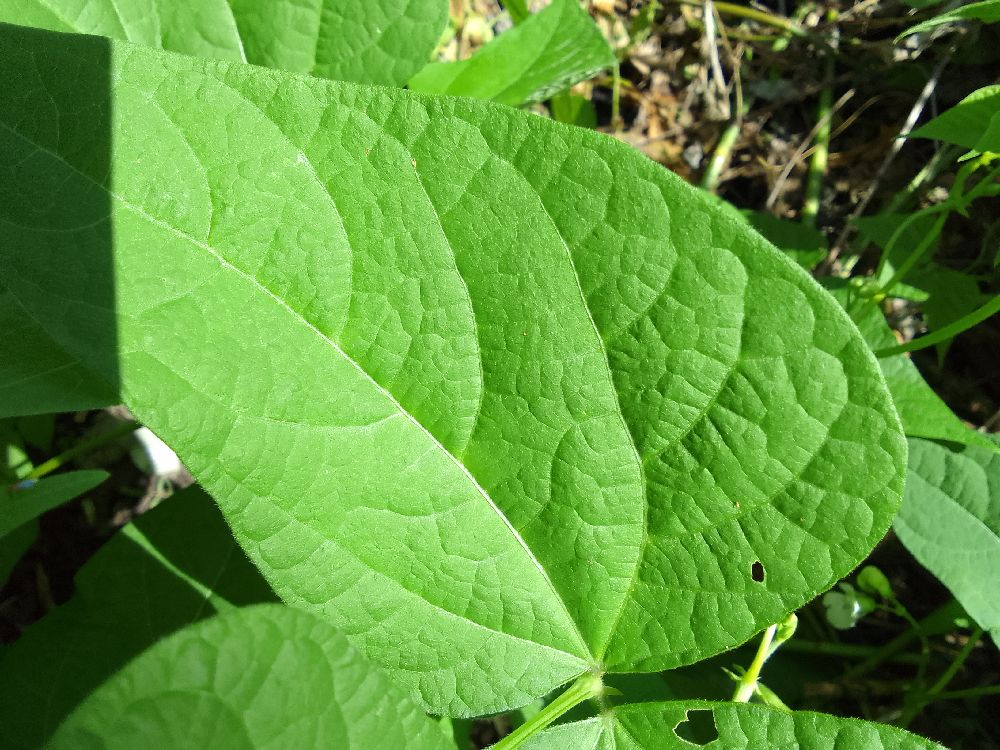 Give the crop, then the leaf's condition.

common bean, healthy
